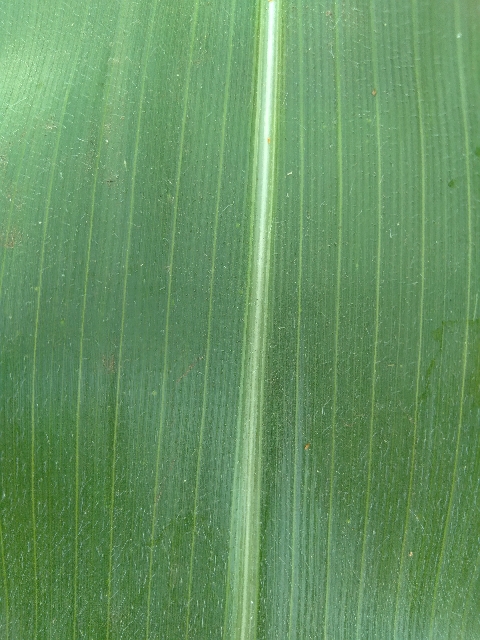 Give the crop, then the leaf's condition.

maize, healthy
